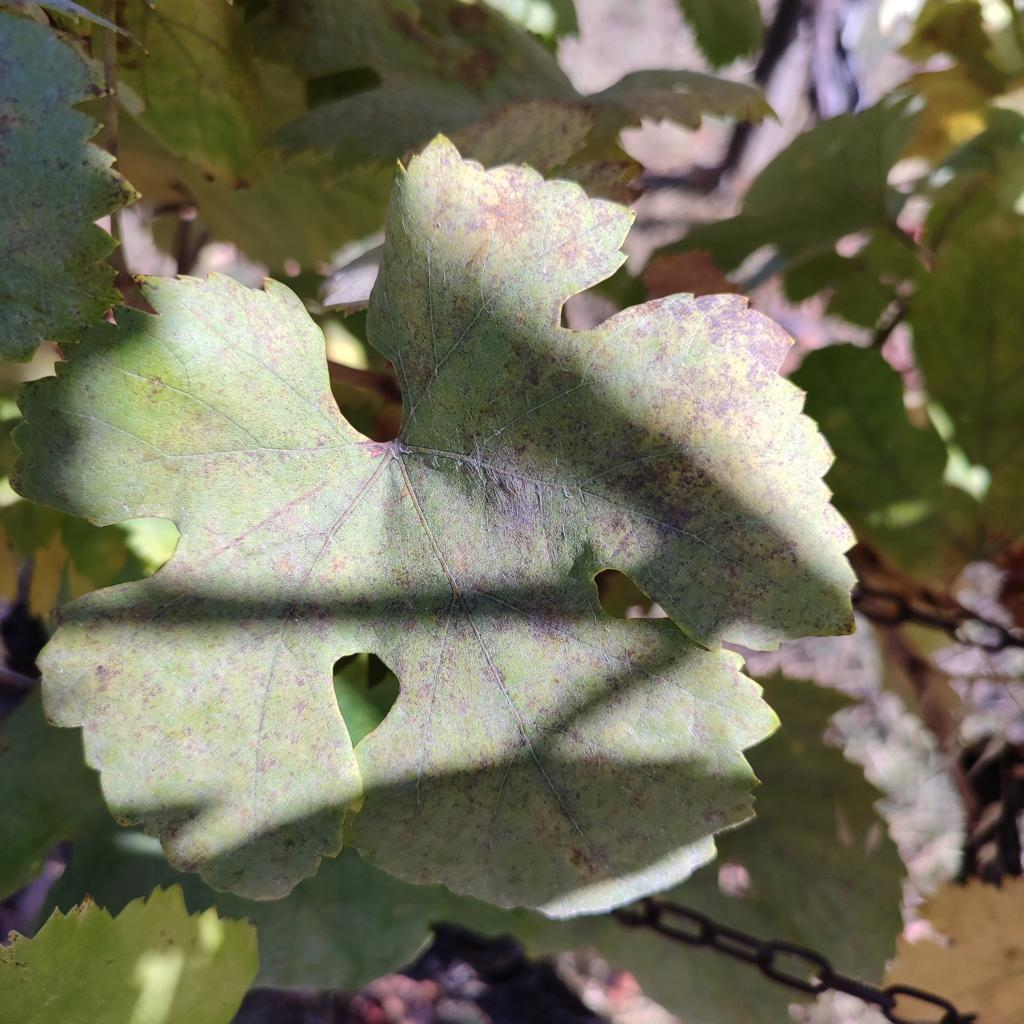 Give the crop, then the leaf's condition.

grapevine, powdery mildew
